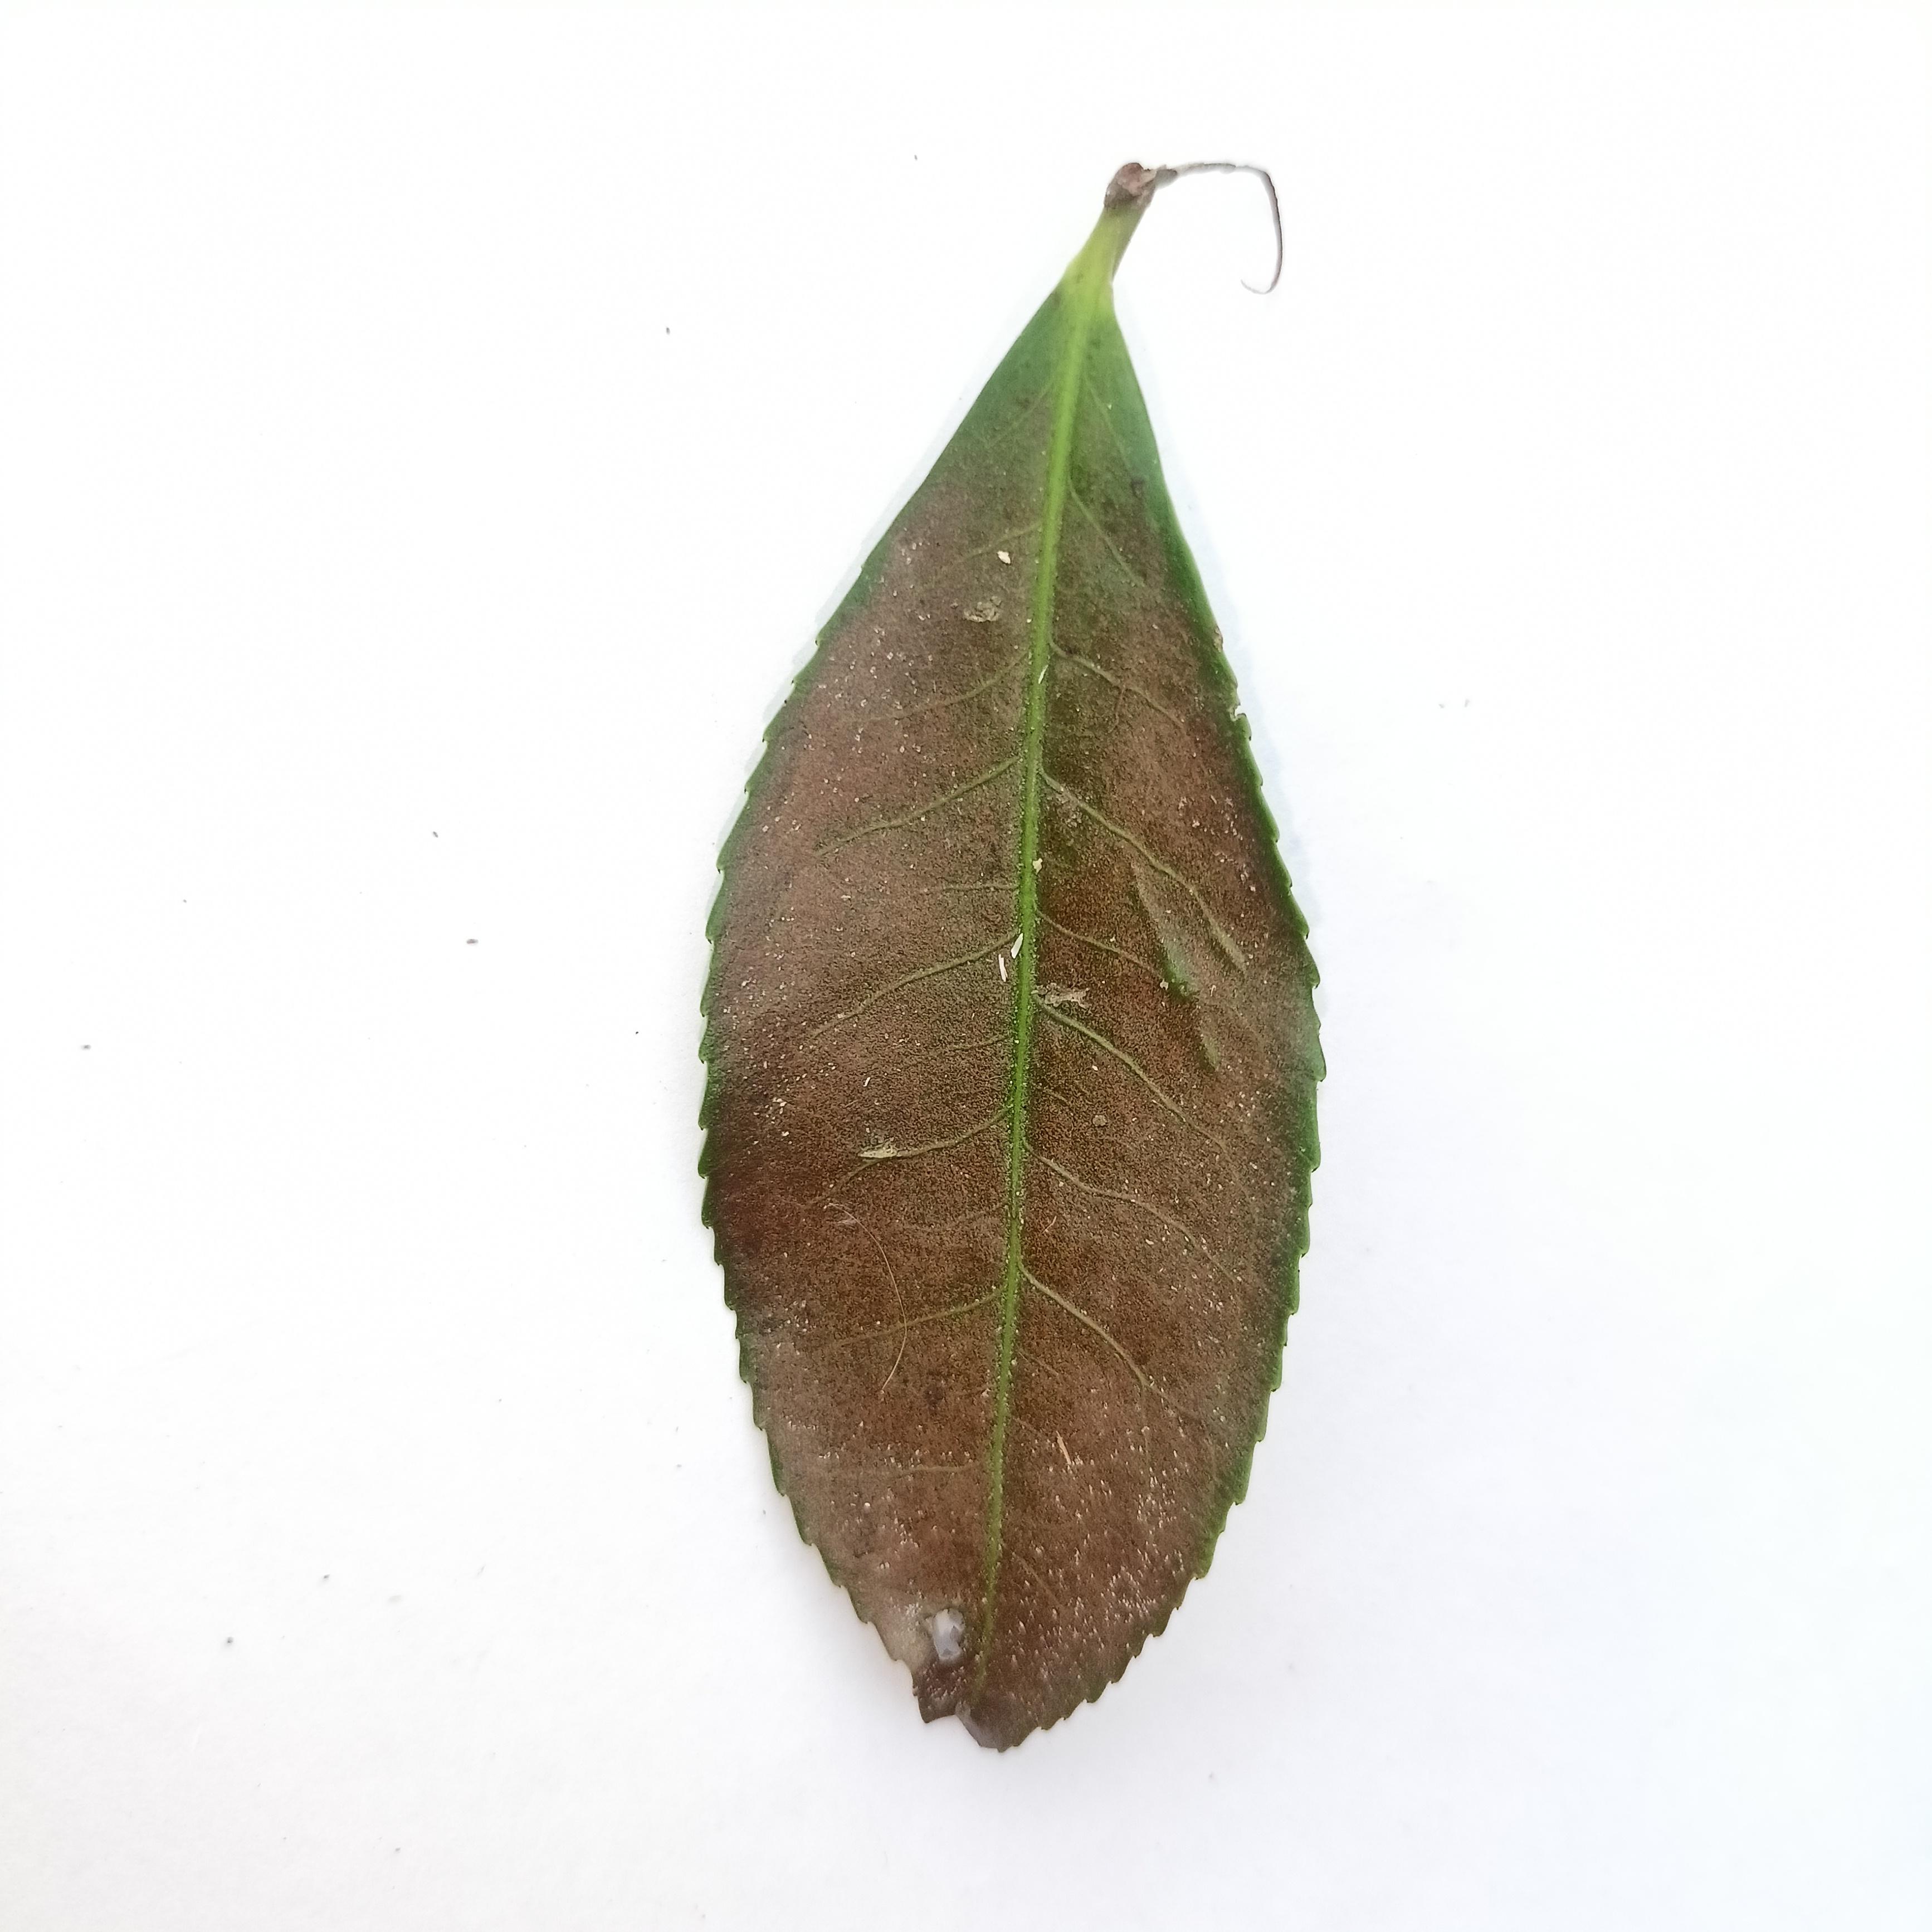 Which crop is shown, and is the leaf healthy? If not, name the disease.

tea, red rust
